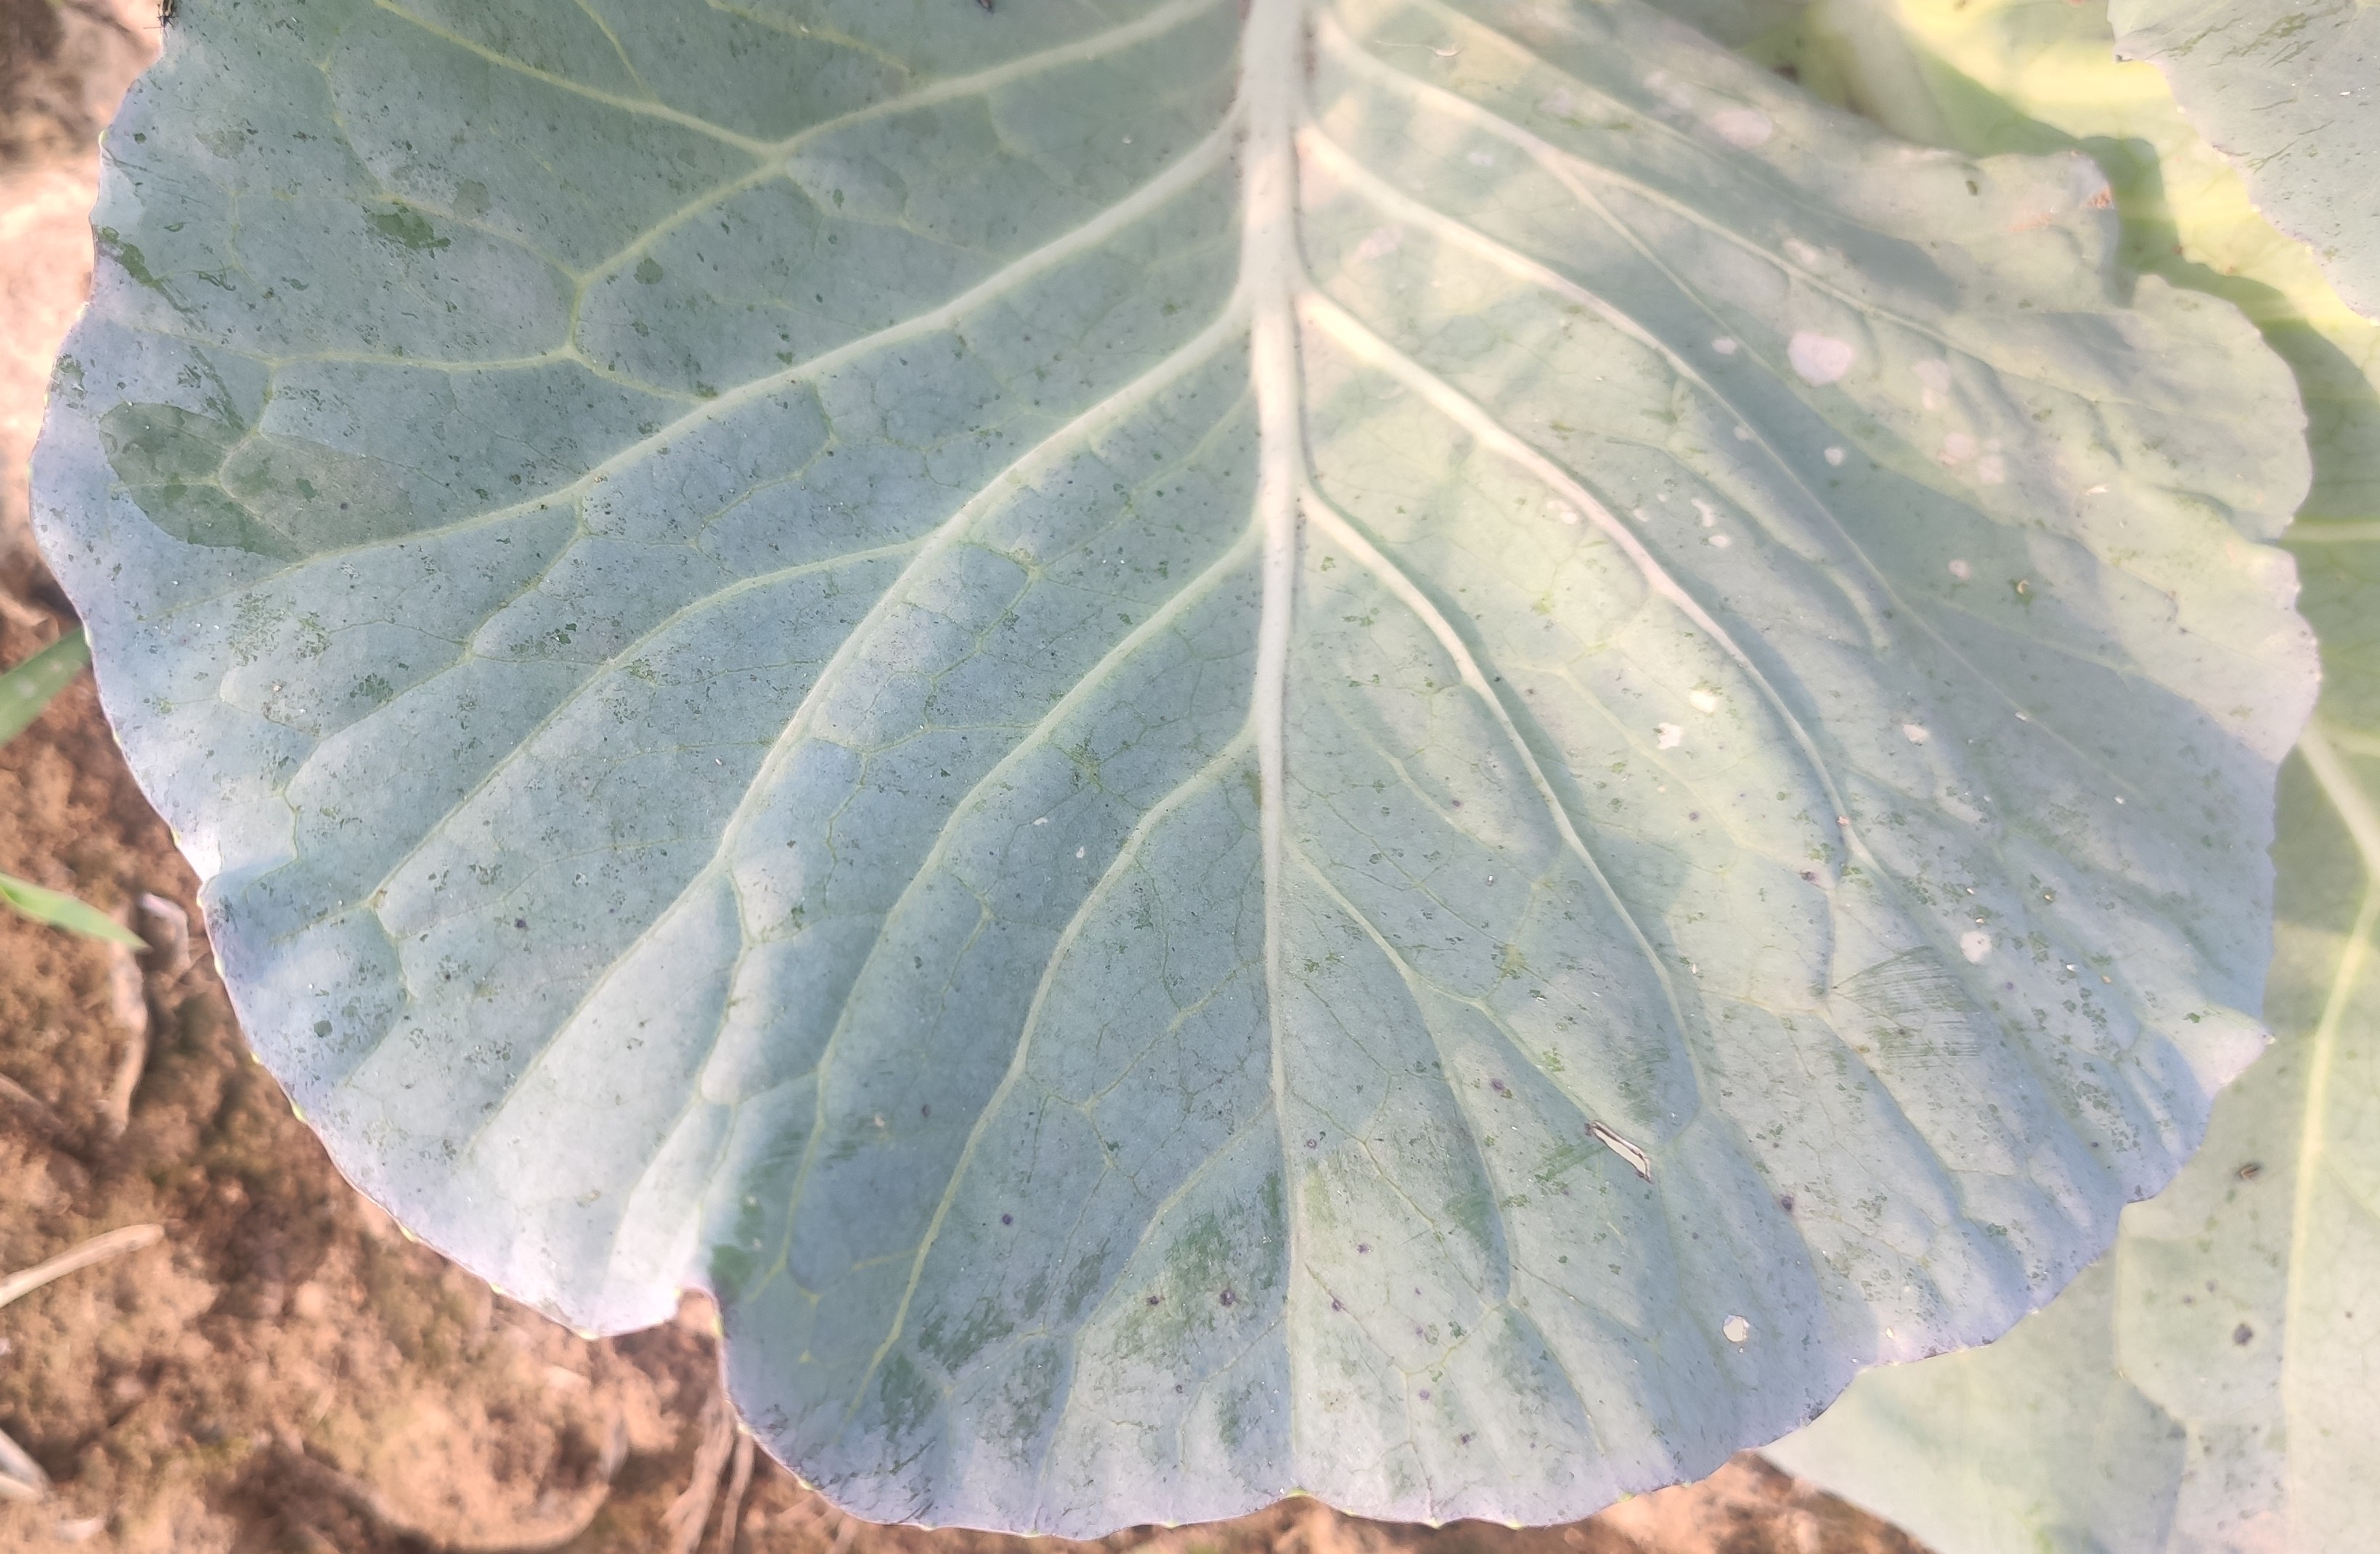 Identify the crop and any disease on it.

cabbage, healthy
